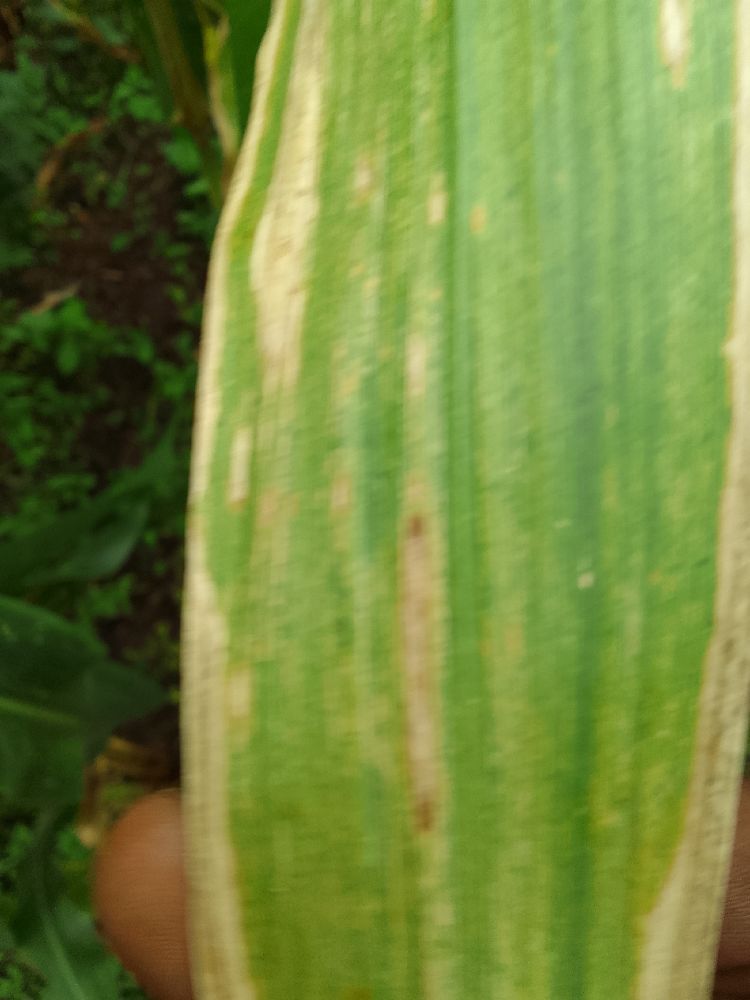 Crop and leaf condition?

maize, maize lethal necrosis
